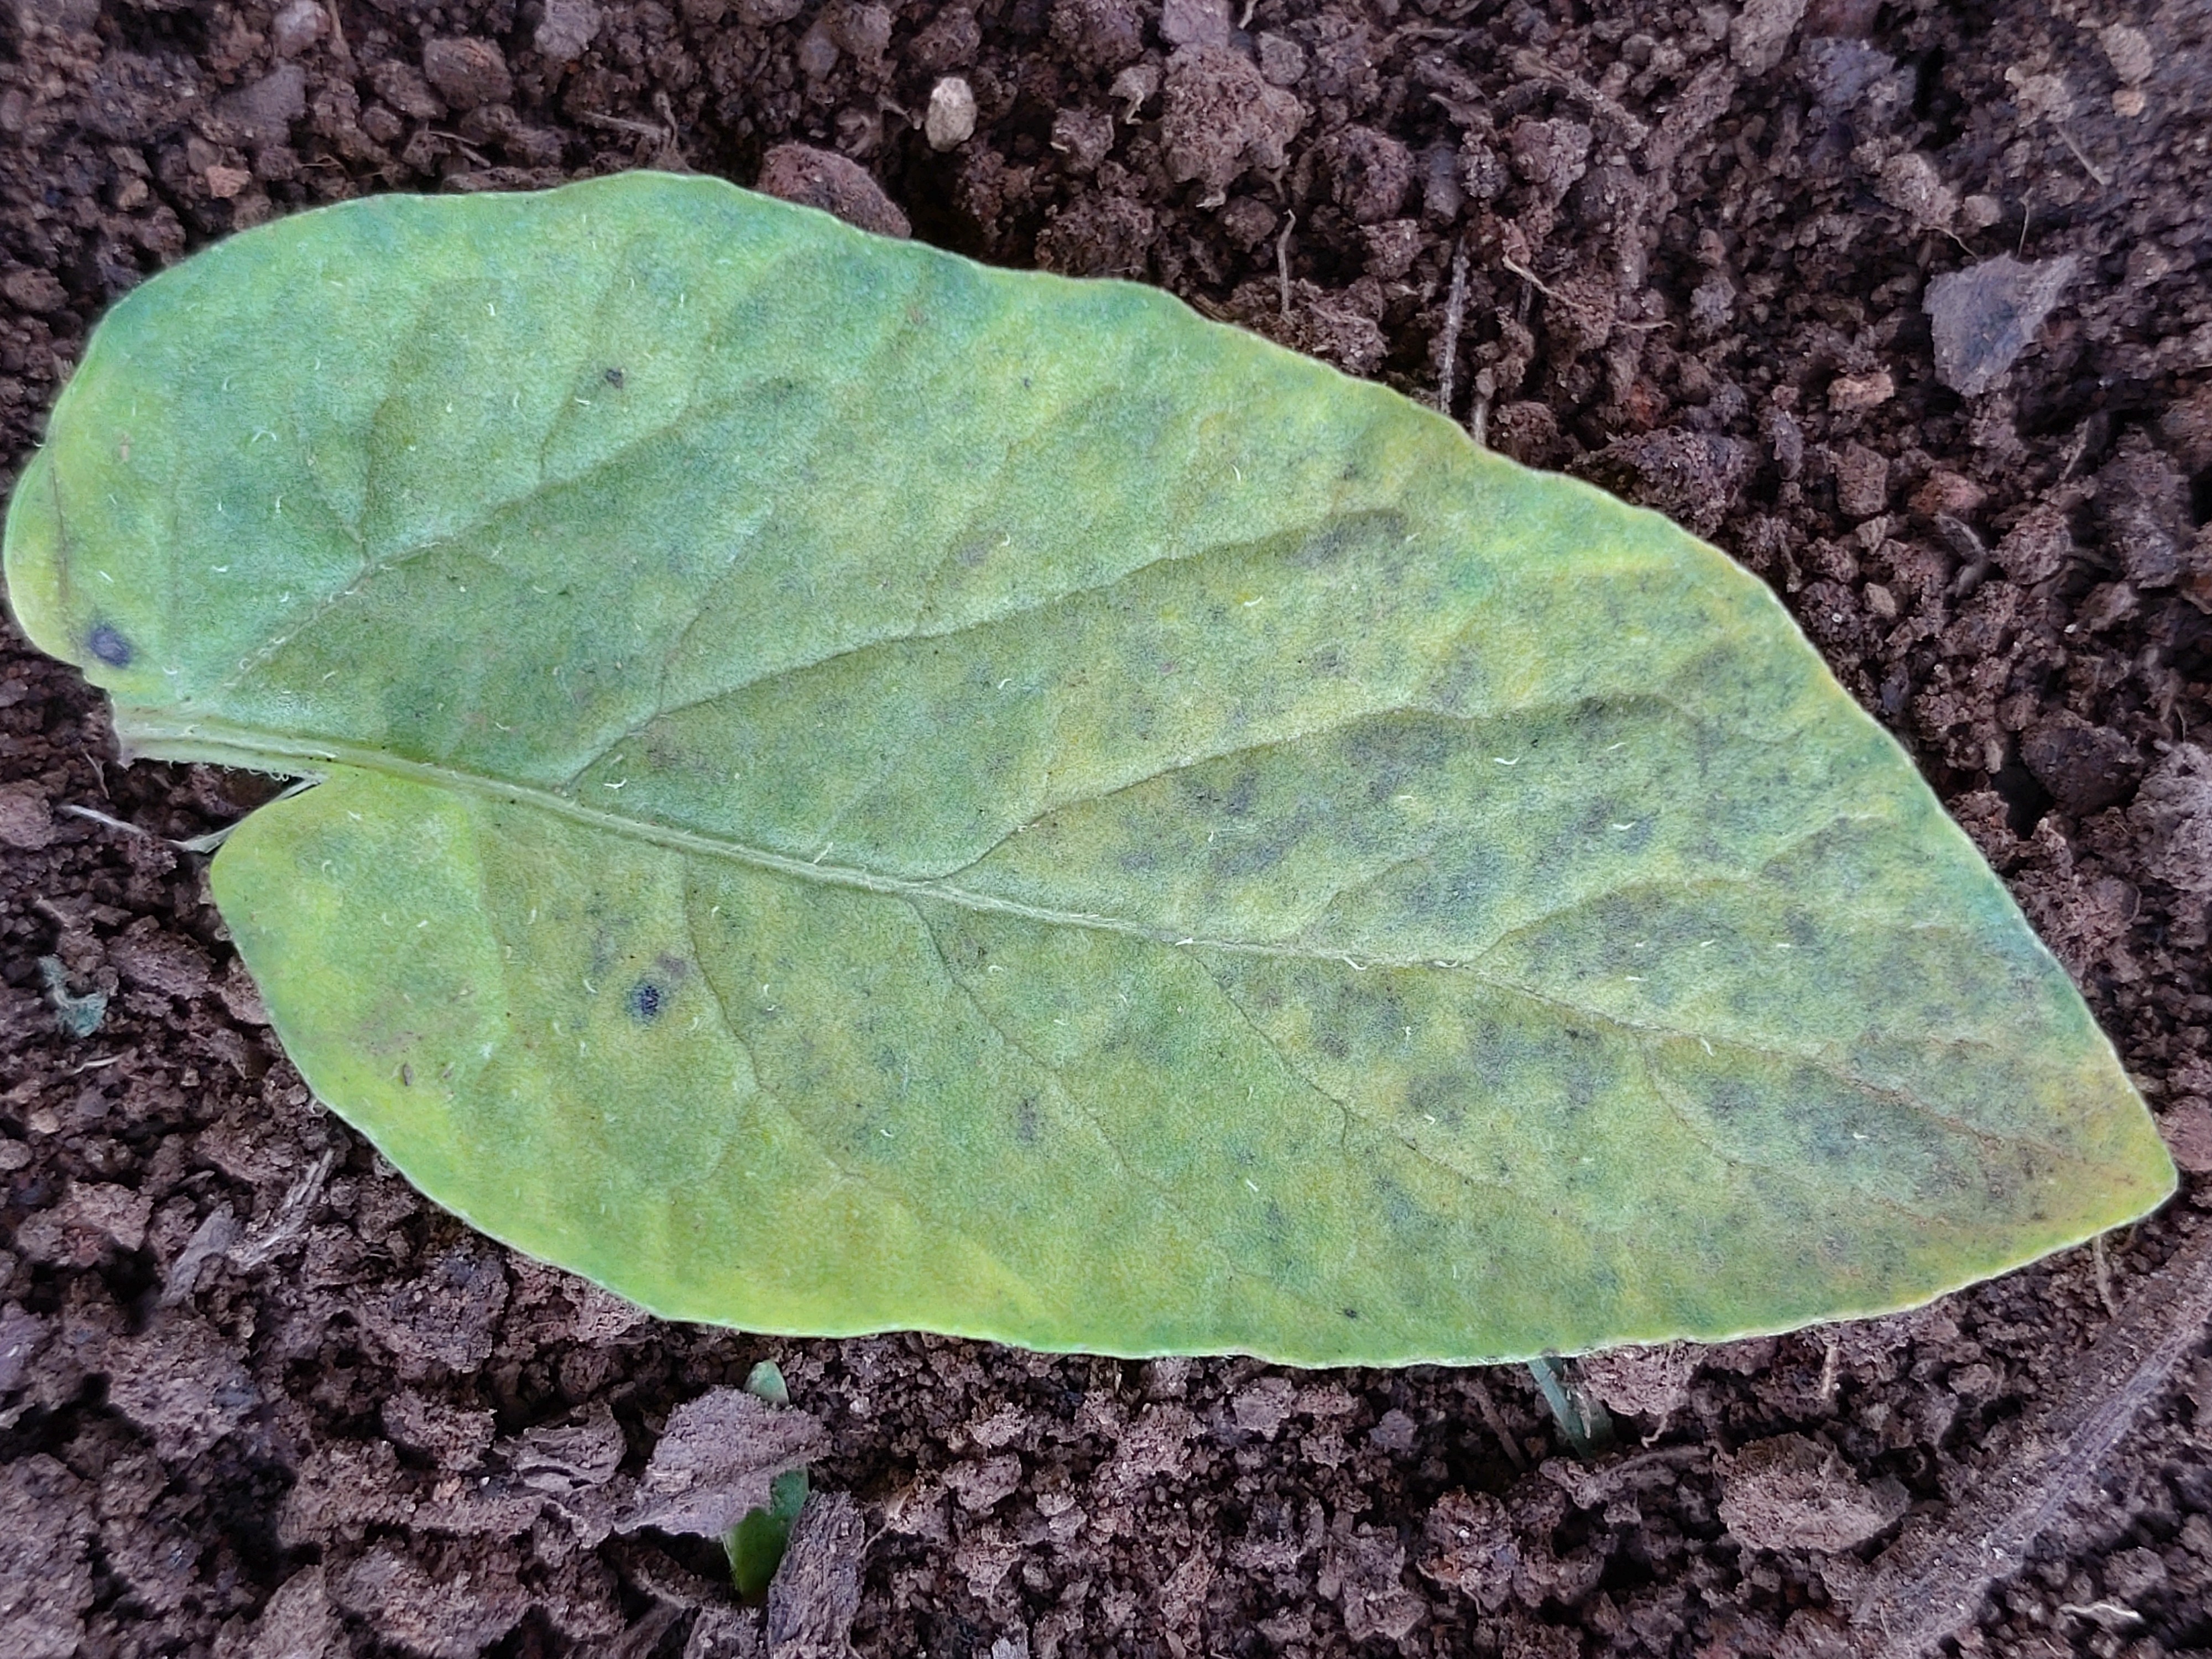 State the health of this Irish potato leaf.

late blight
